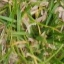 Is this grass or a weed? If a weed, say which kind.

grass
